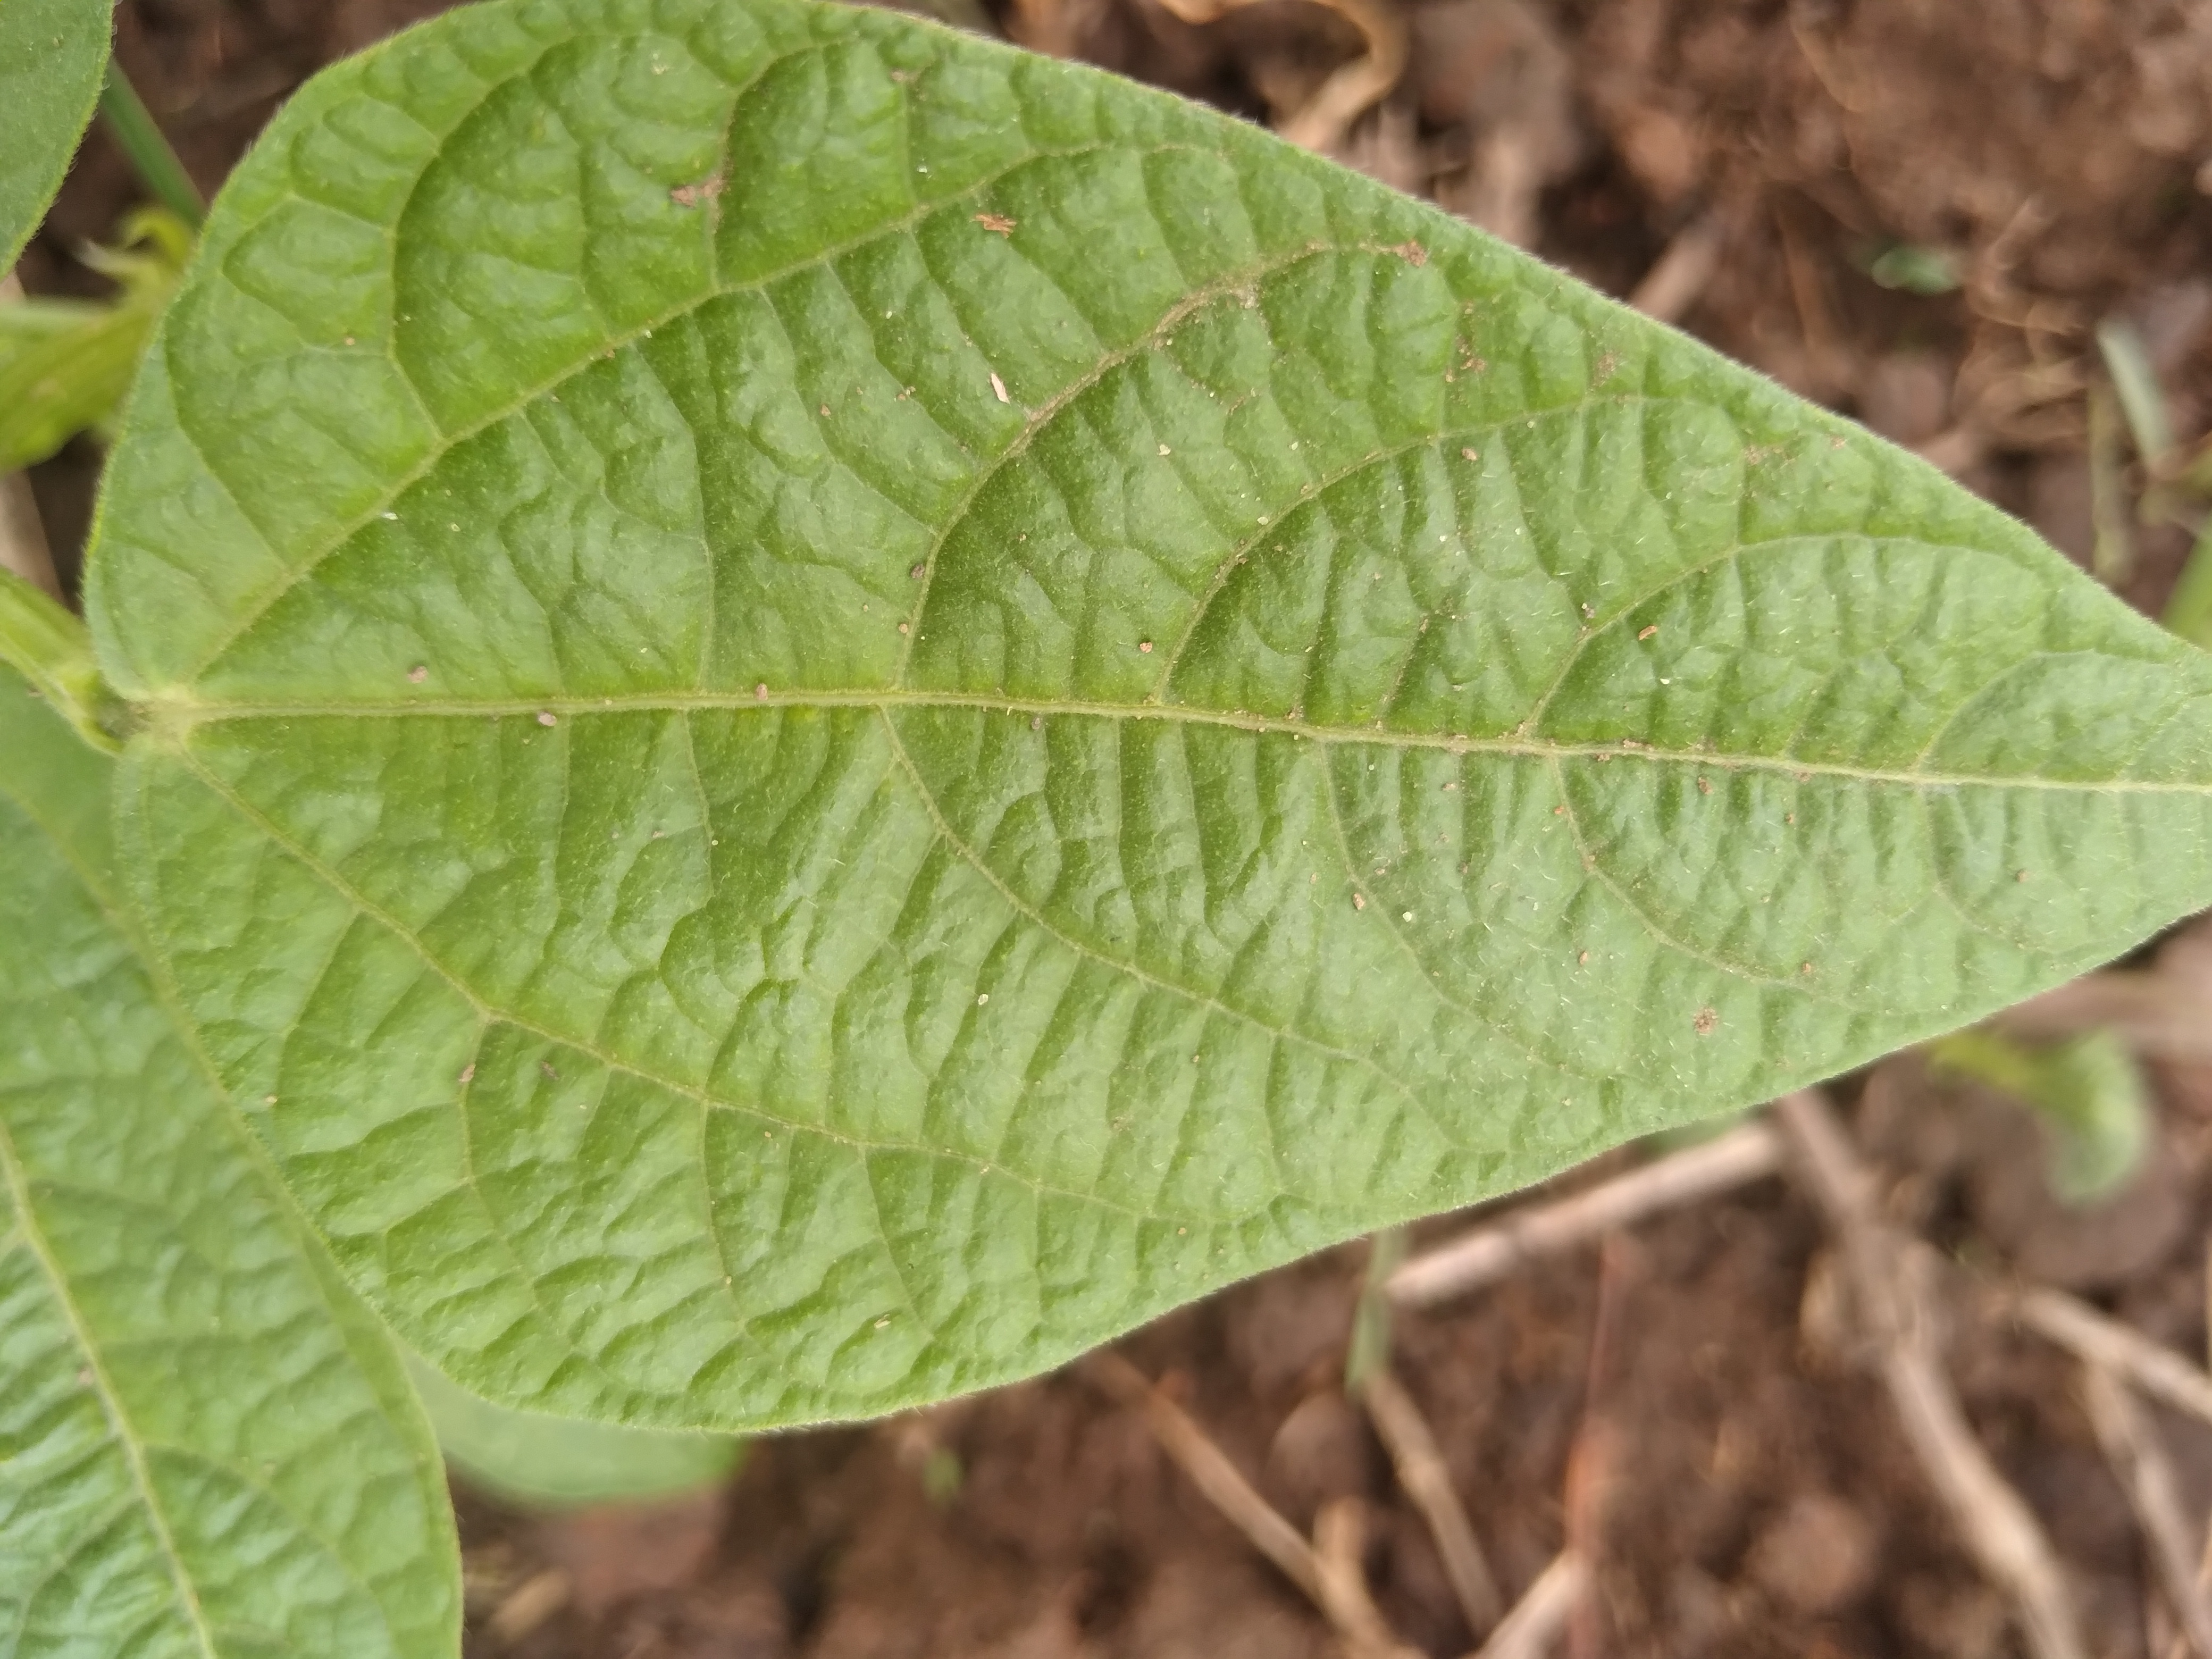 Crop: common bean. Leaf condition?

healthy
